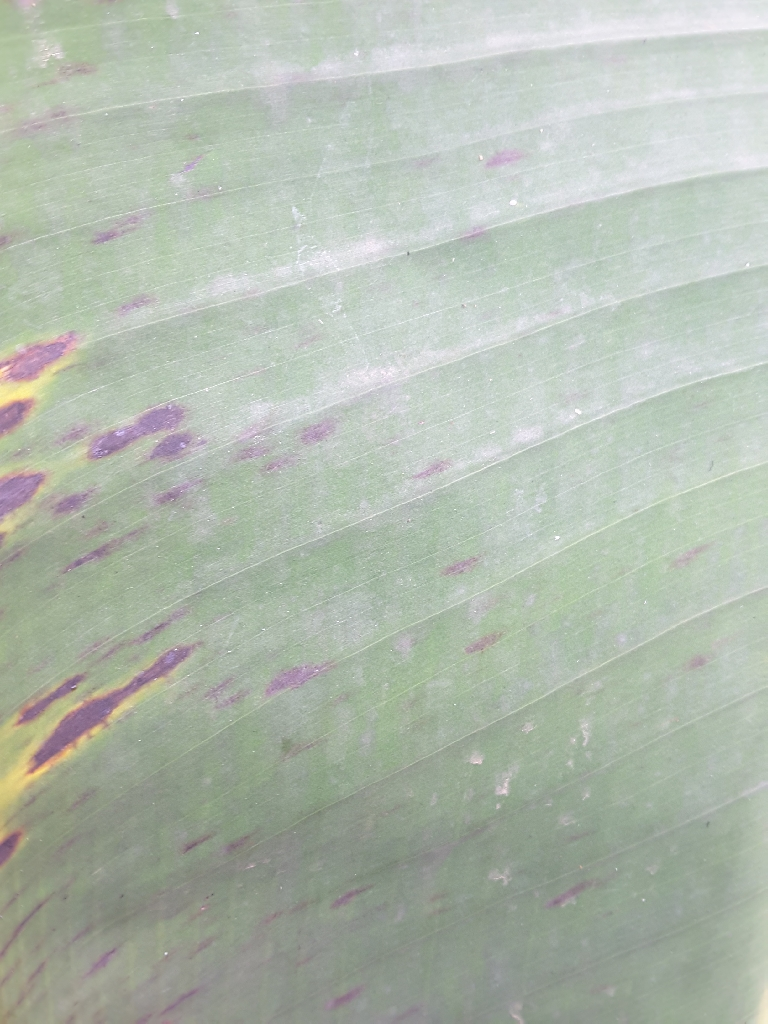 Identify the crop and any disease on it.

banana, black sigatoka
